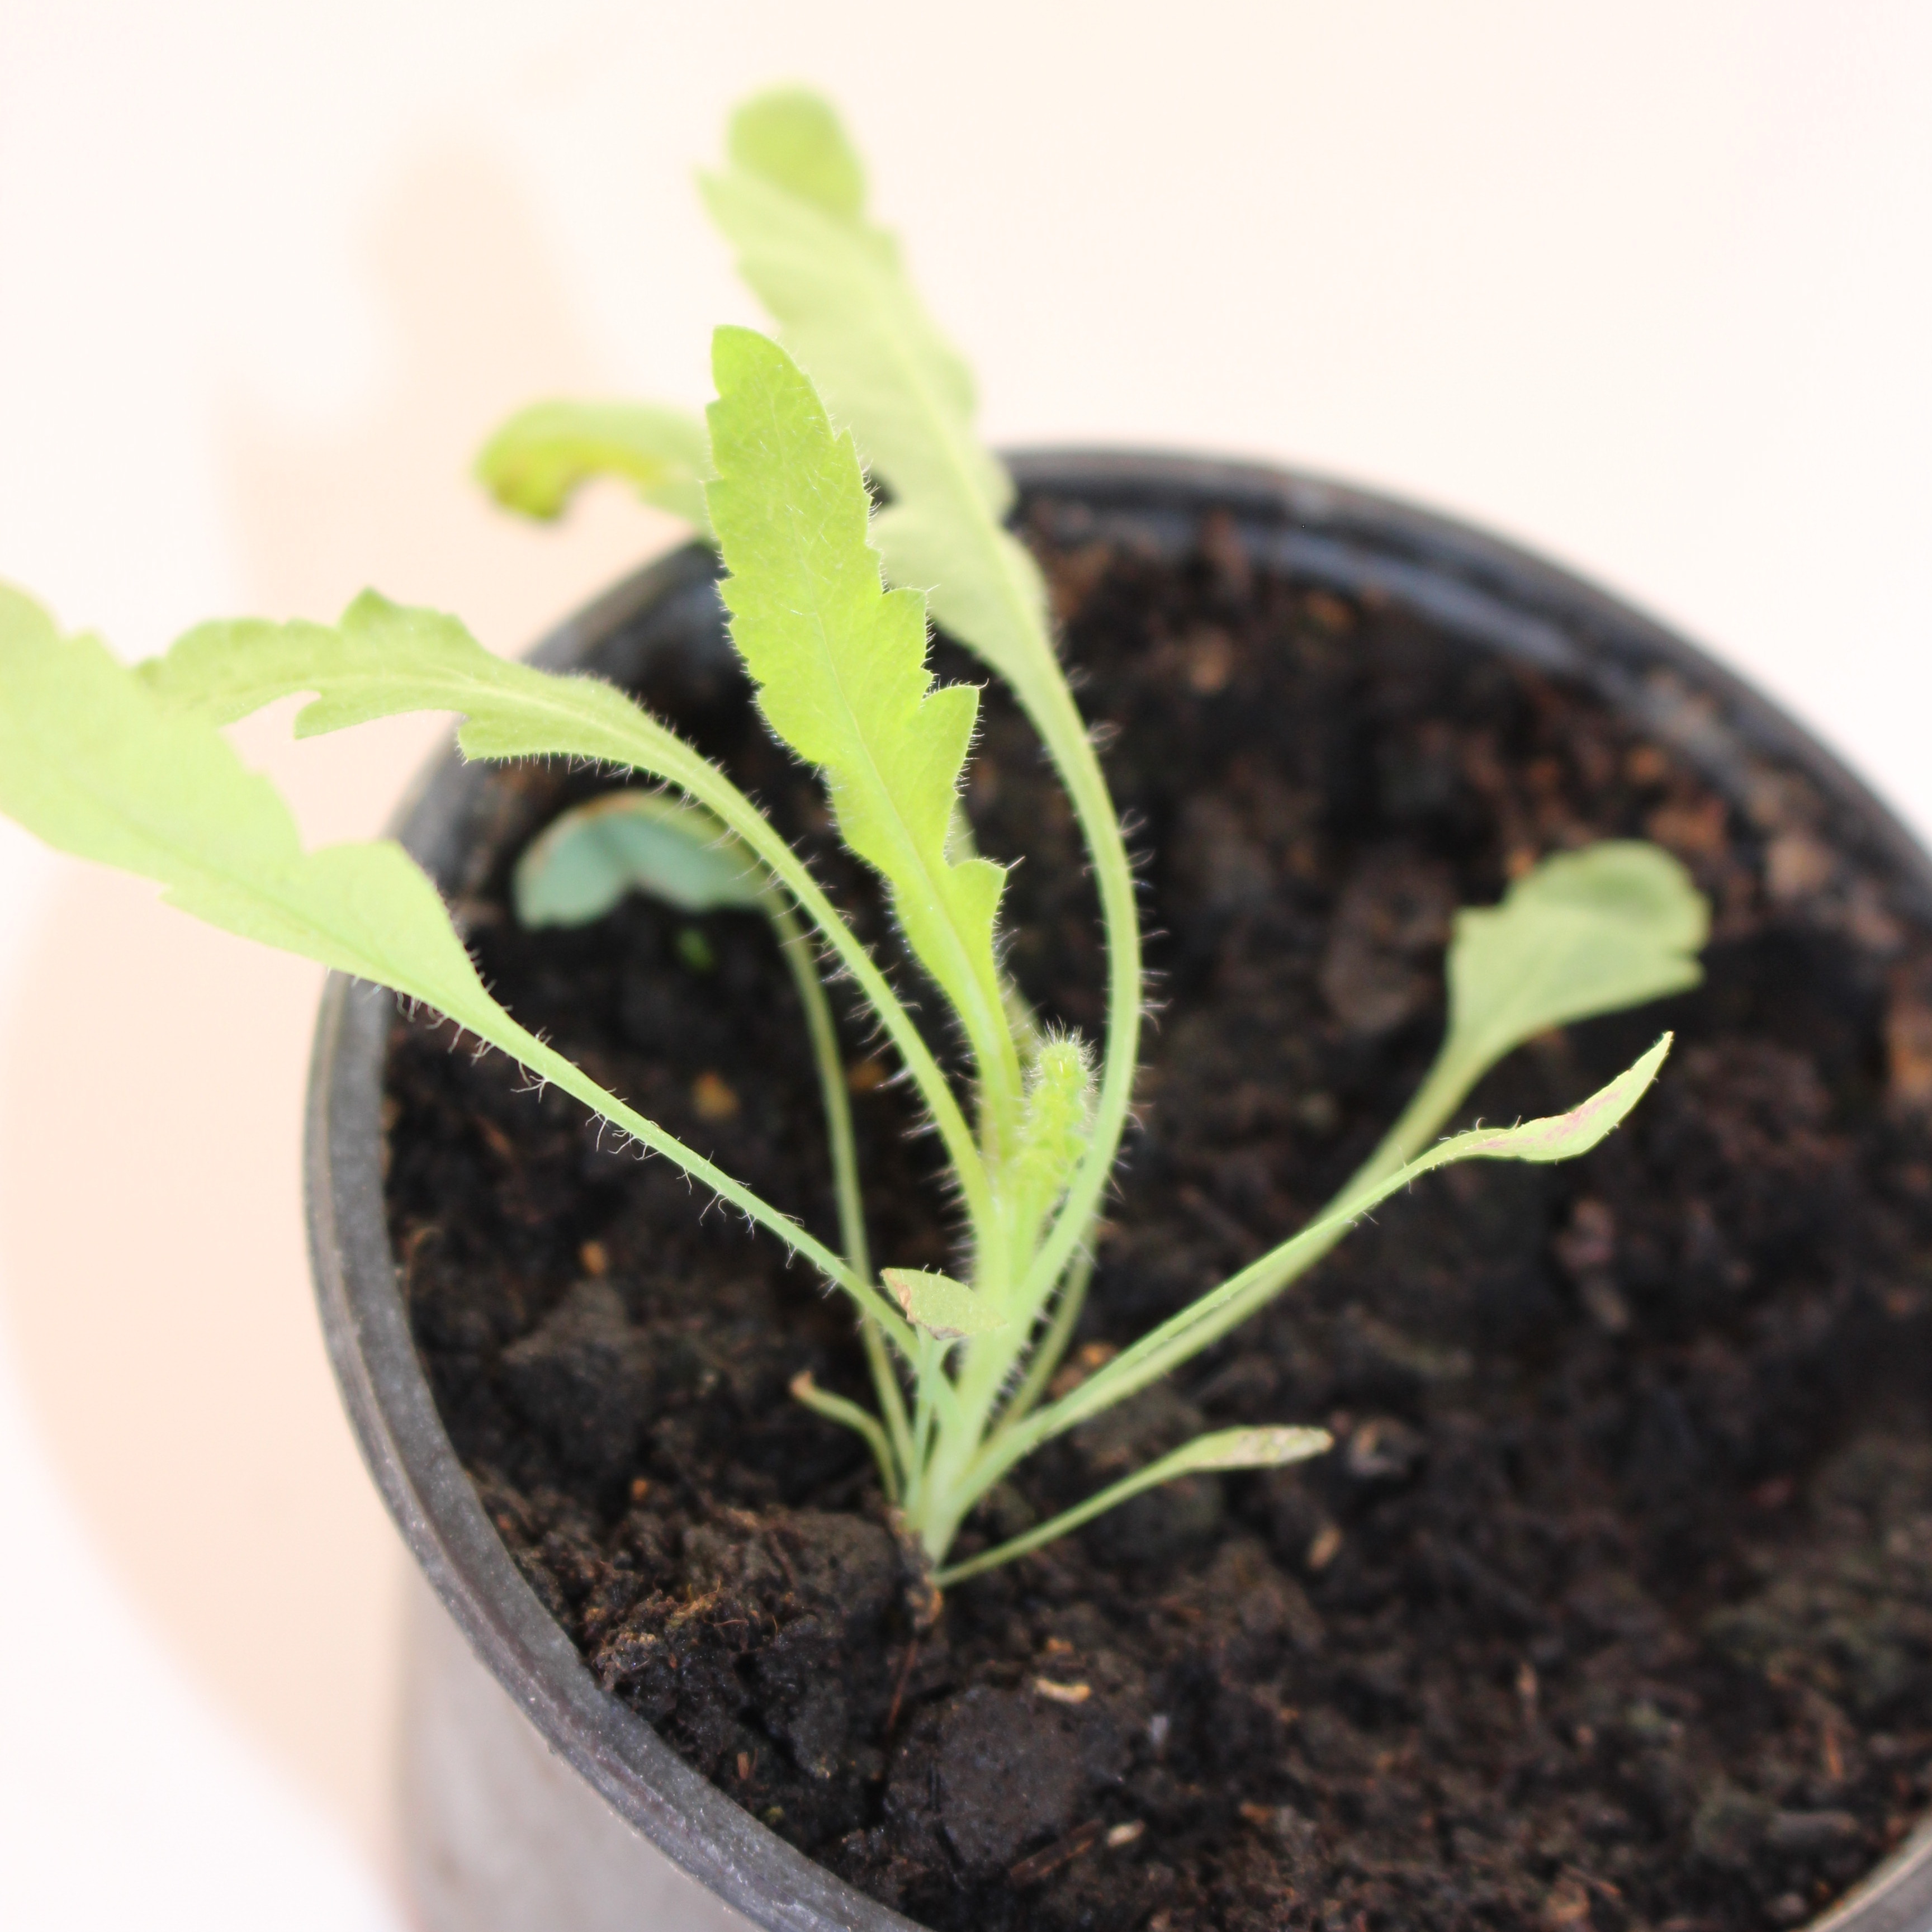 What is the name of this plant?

Papaver rhoeas
